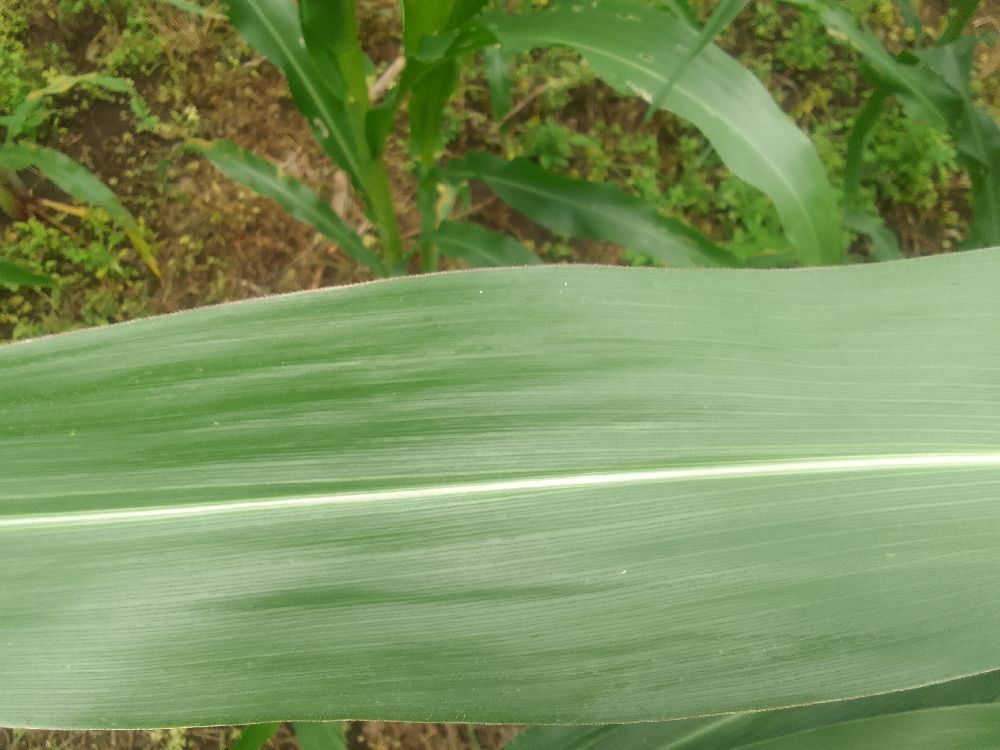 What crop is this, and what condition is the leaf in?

maize, healthy
